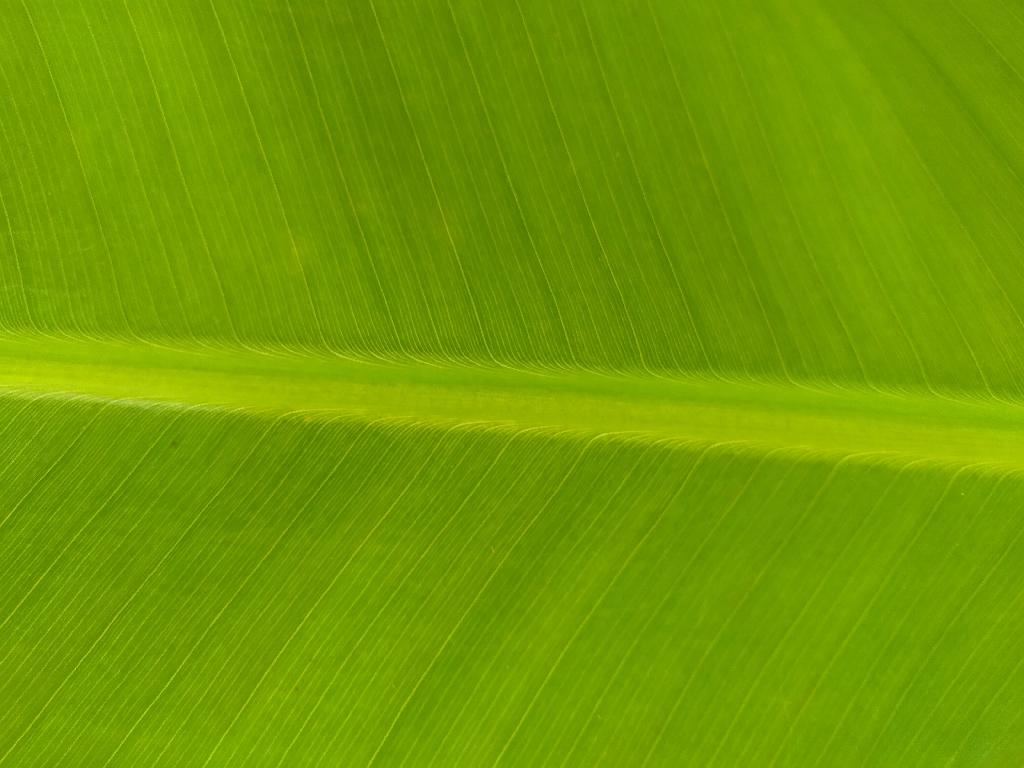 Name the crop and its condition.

banana, healthy
